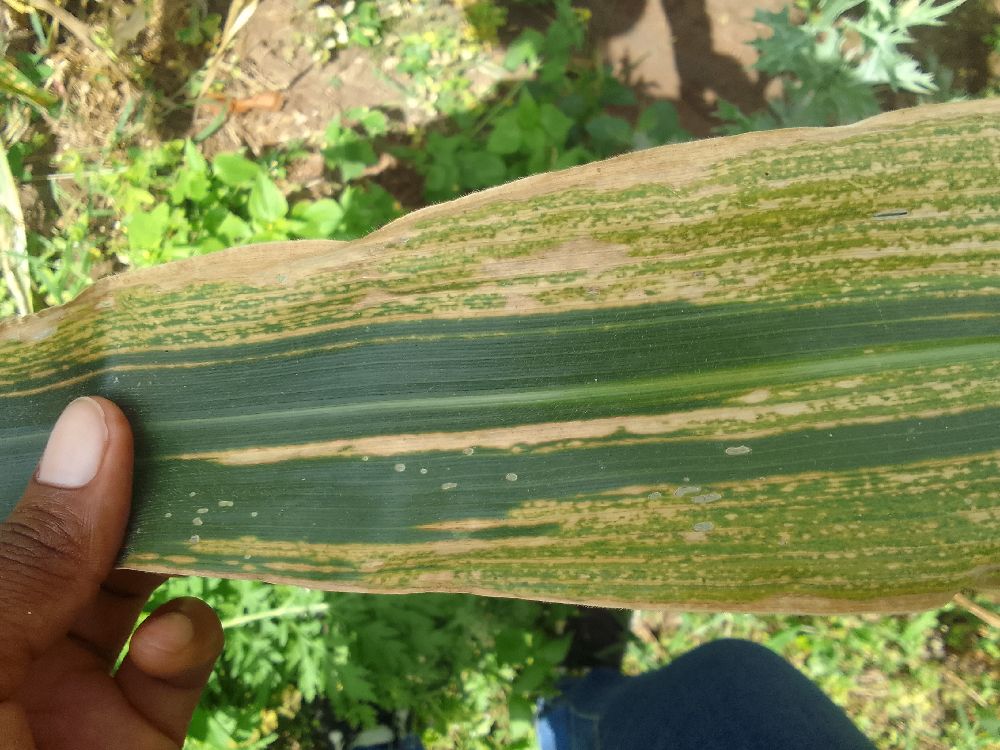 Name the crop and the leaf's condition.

maize, maize lethal necrosis
